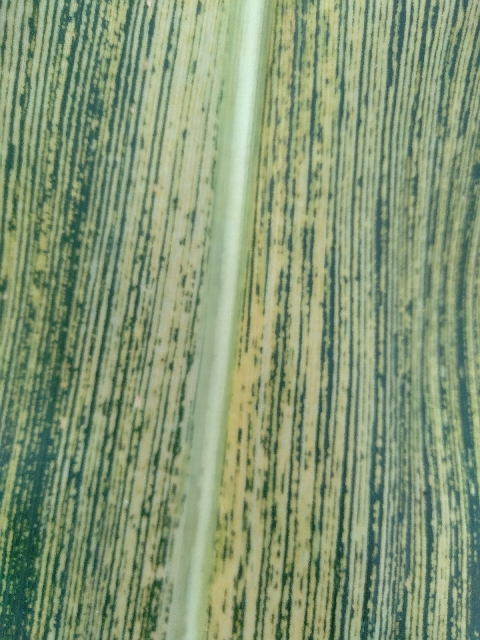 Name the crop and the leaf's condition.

maize, maize streak virus
